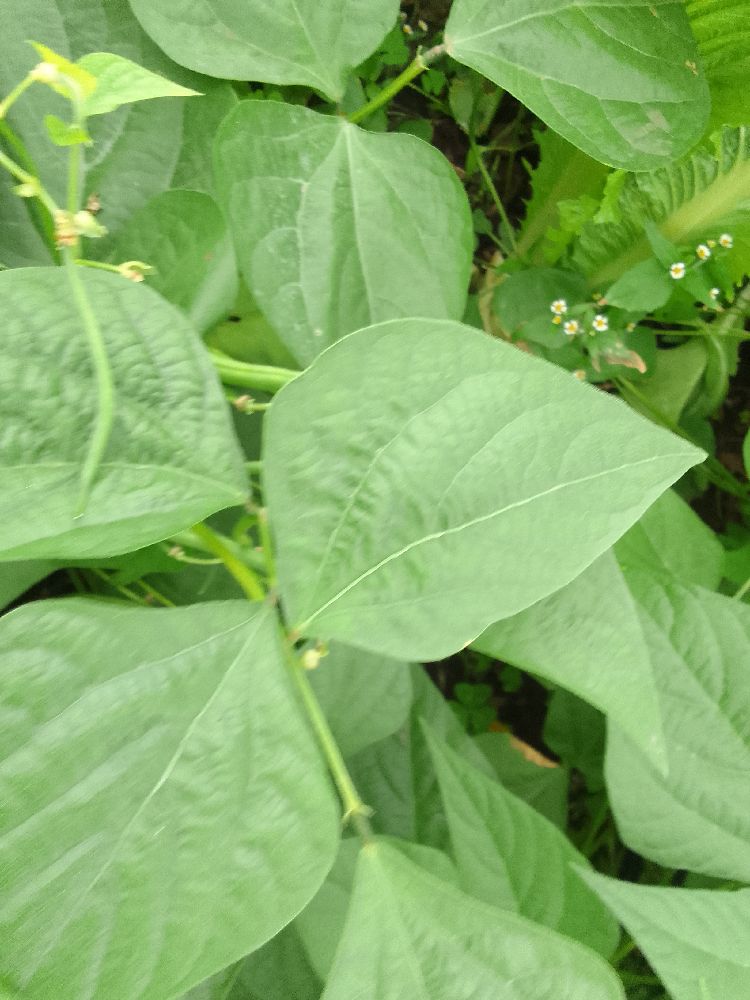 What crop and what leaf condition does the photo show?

common bean, healthy
